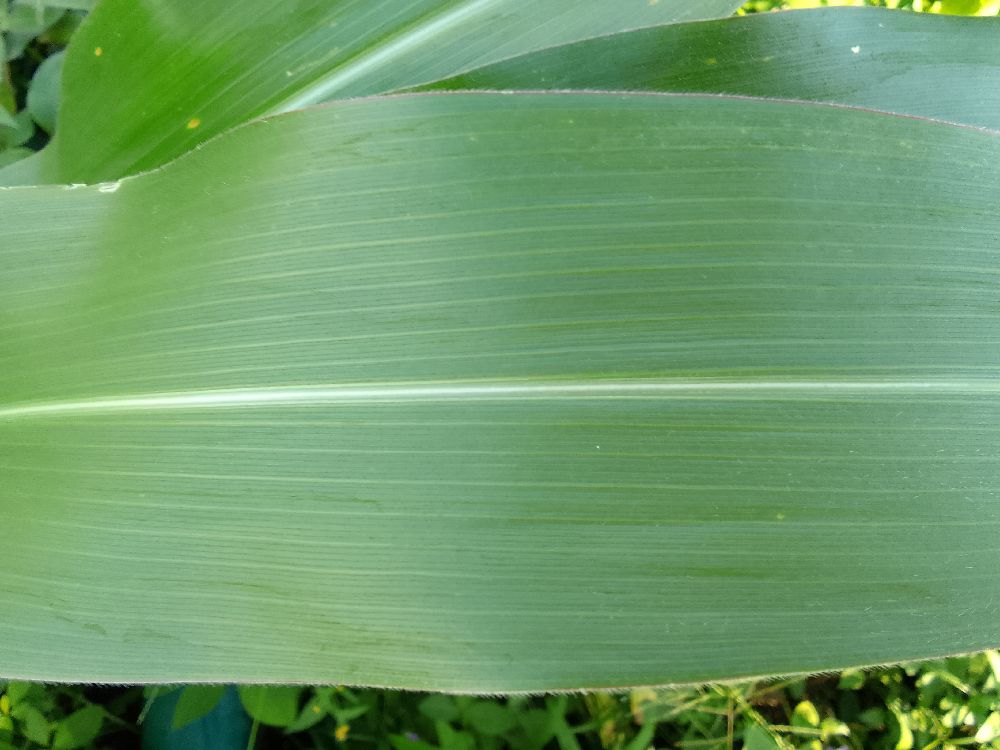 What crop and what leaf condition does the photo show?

maize, healthy
